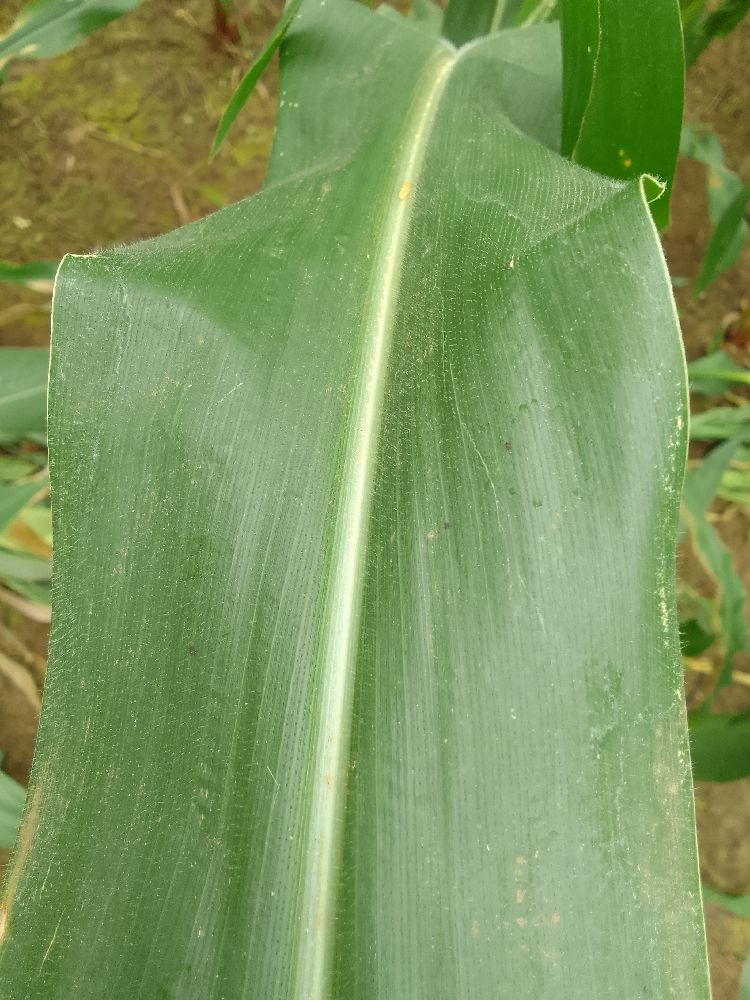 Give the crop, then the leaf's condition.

maize, healthy
